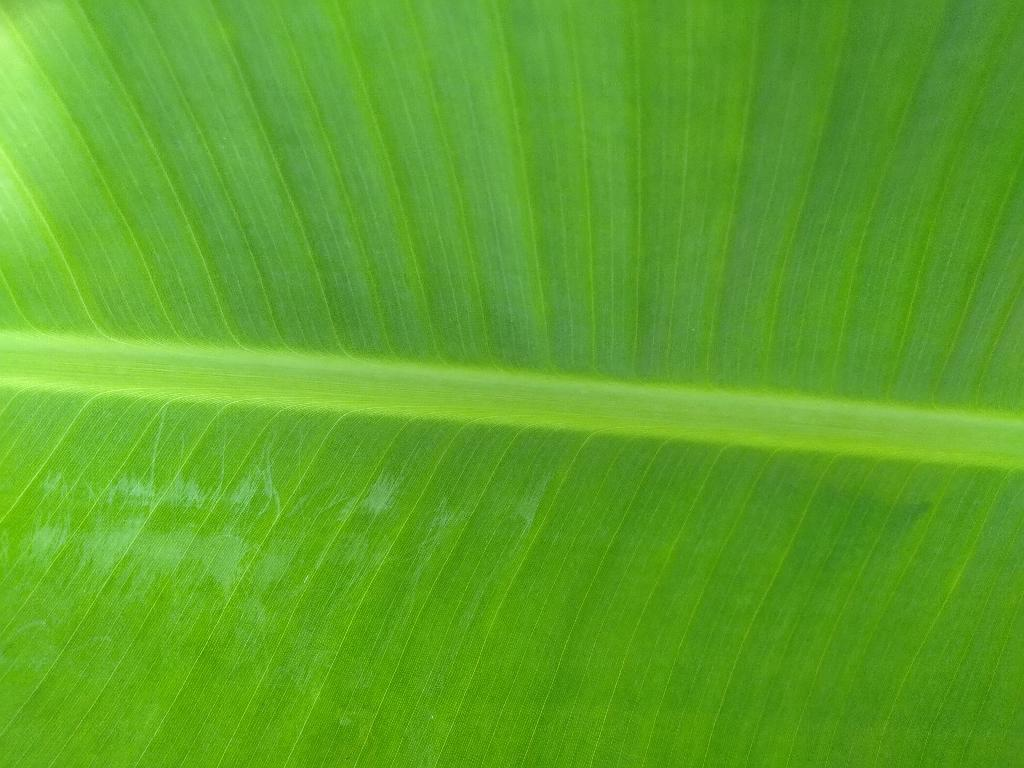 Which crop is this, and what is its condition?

banana, healthy
